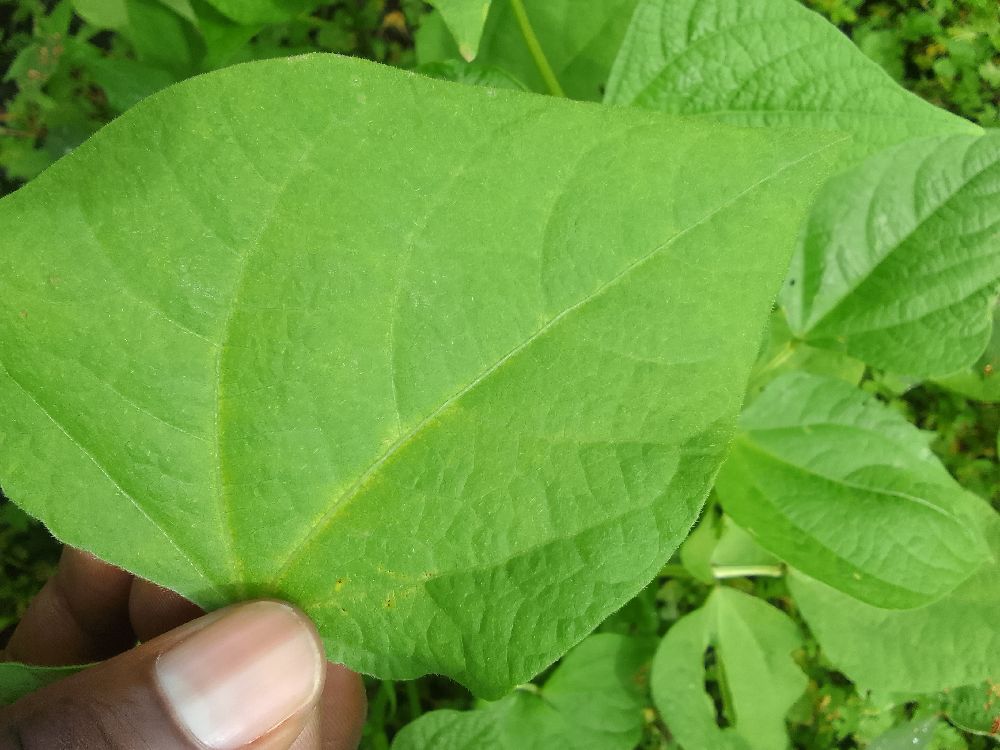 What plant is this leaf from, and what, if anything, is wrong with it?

common bean, healthy
